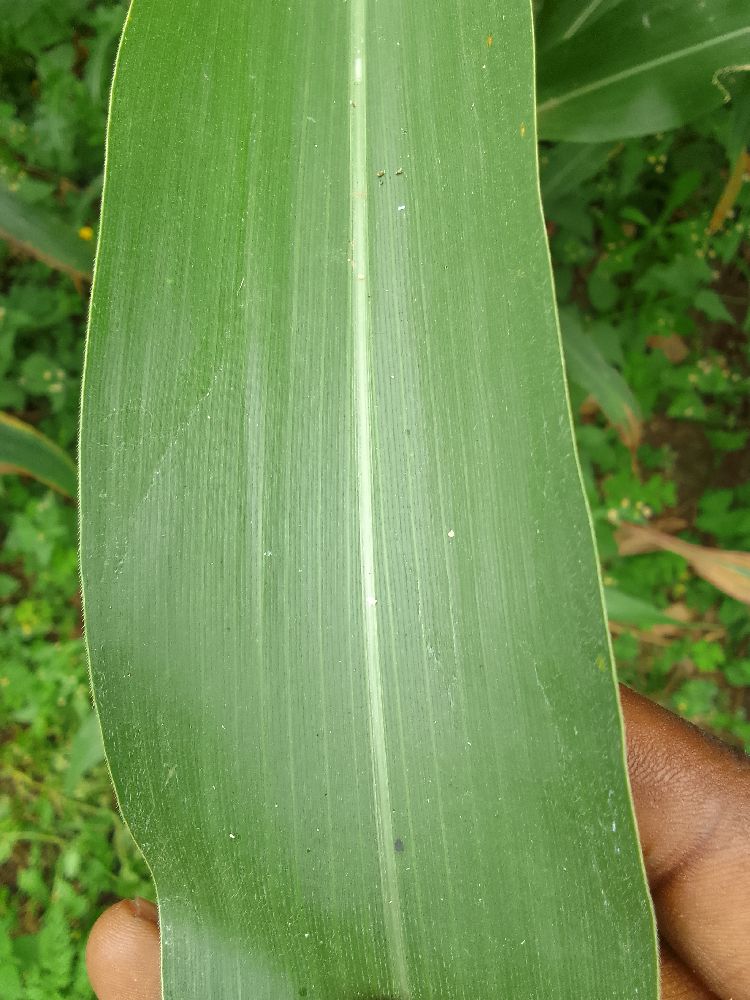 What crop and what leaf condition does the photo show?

maize, healthy
